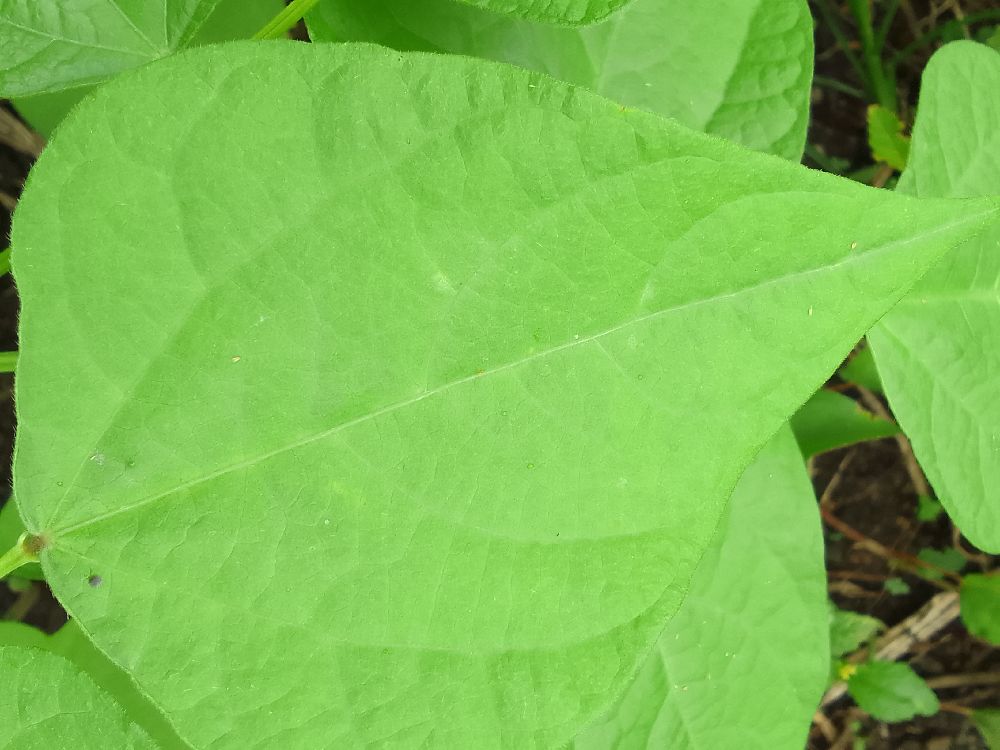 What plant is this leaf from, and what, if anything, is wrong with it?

common bean, healthy
